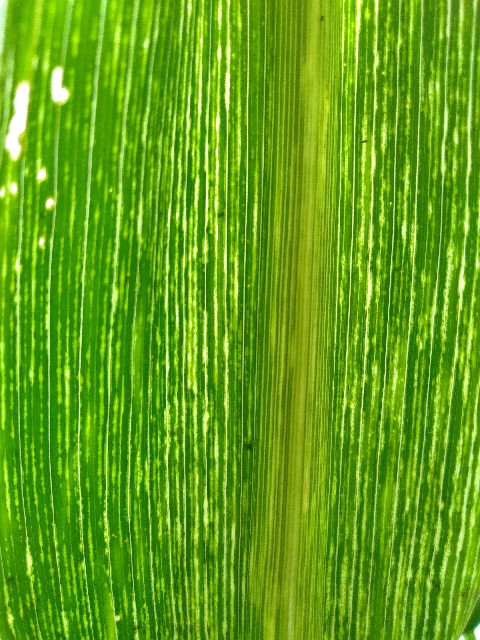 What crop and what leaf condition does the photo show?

maize, maize streak virus
